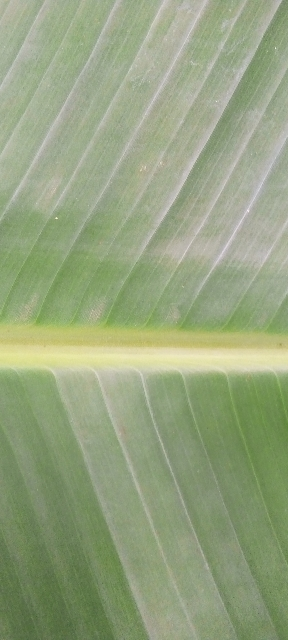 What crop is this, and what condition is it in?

banana, healthy
